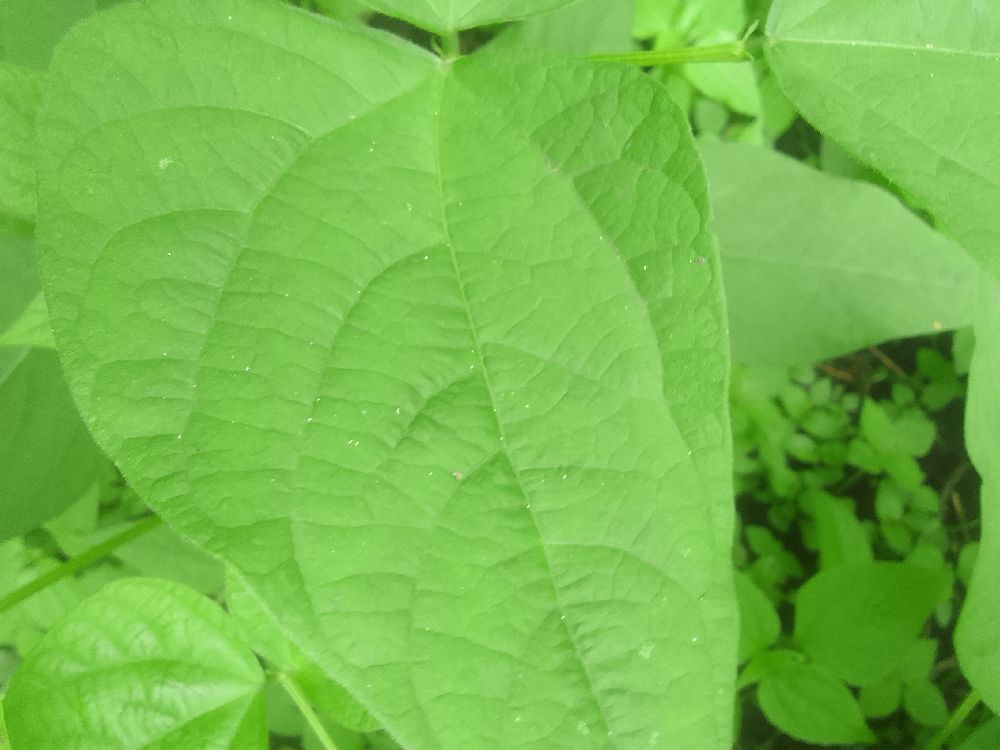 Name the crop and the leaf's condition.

common bean, healthy
